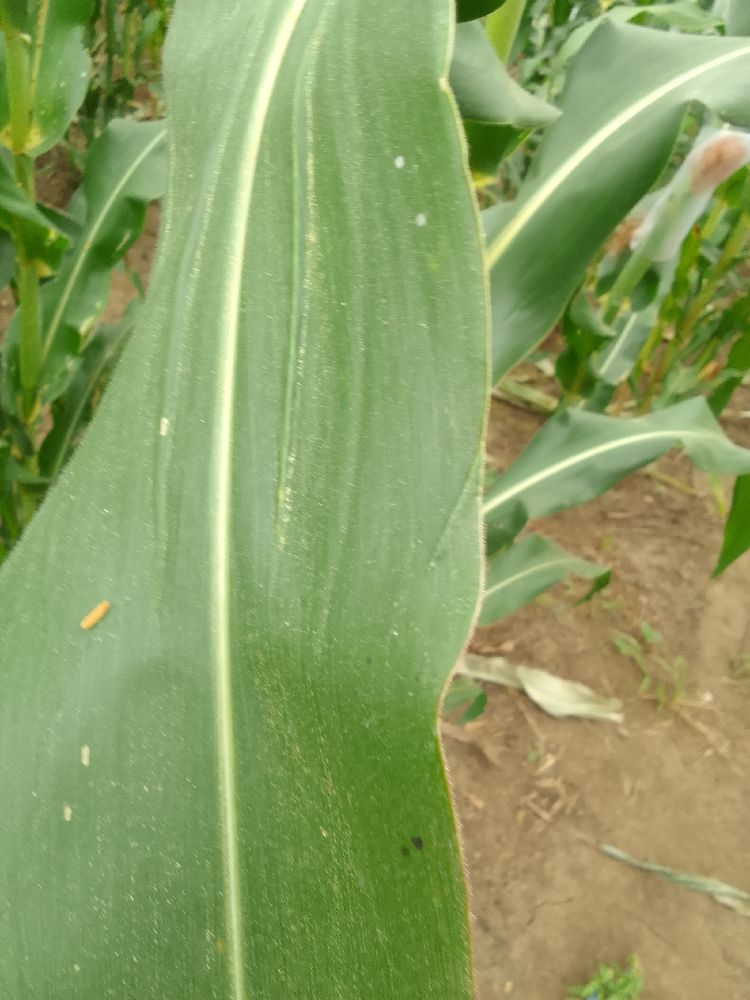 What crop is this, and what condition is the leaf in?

maize, healthy
